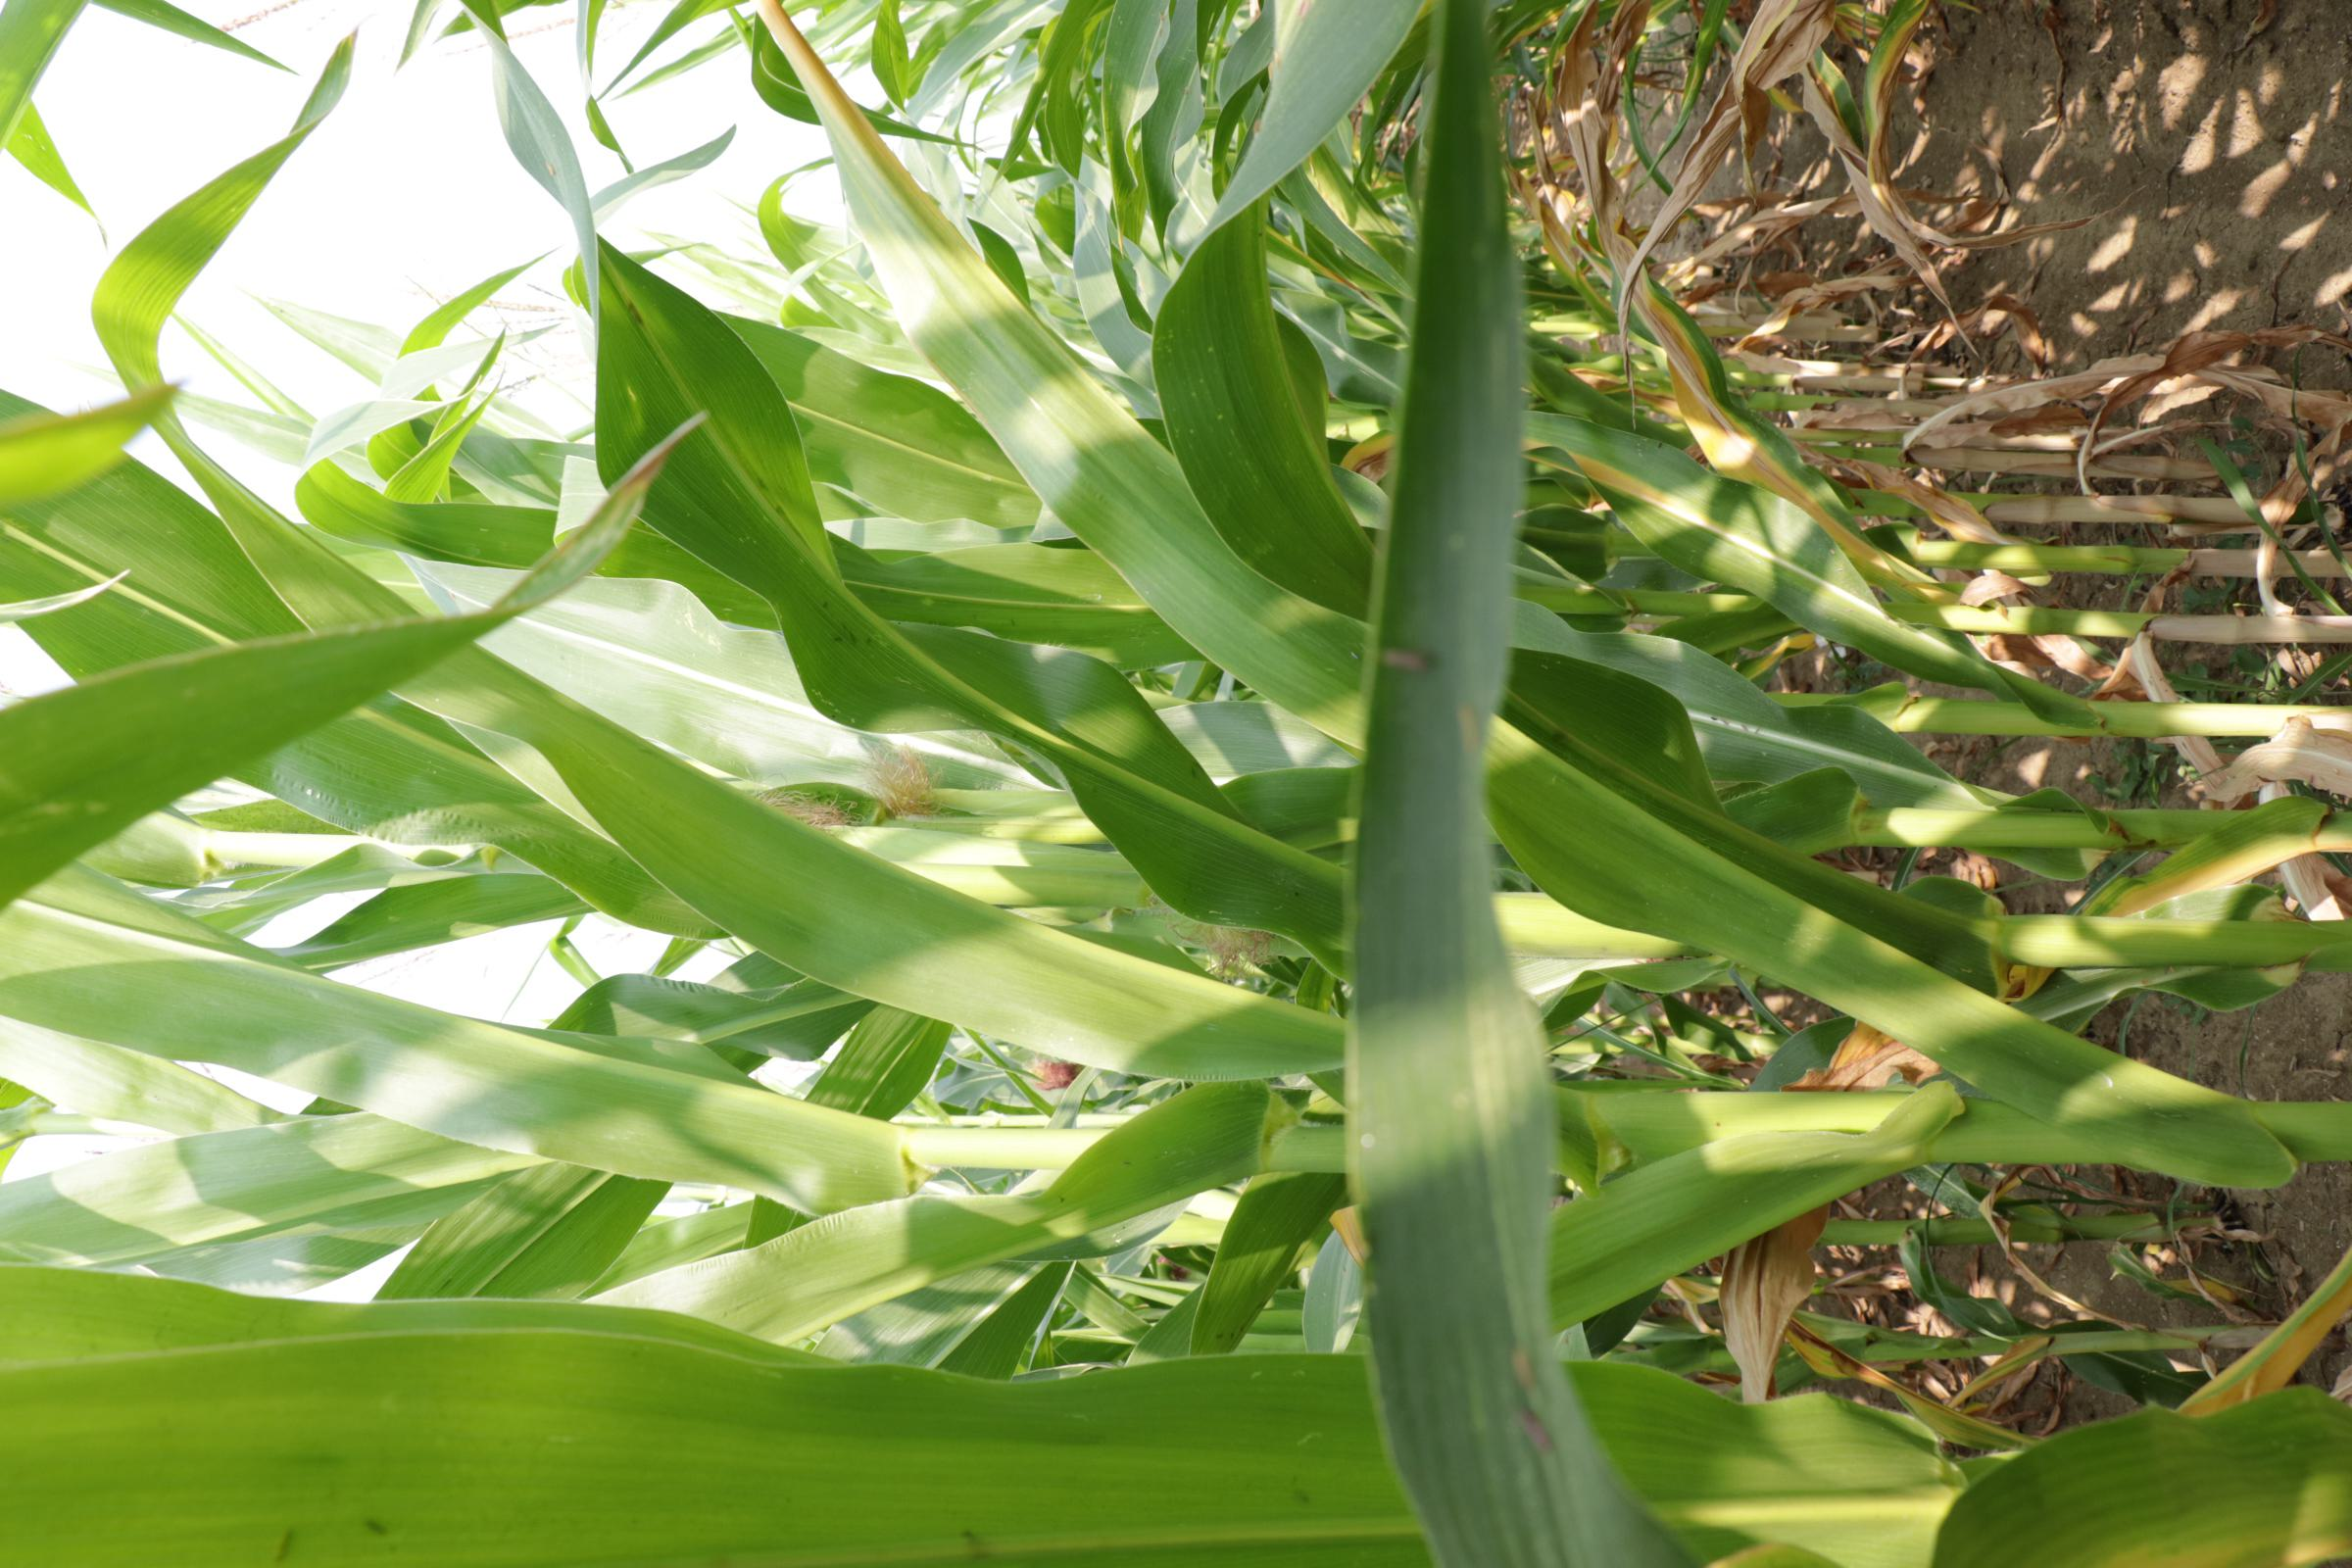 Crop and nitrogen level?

maize, reduced nitrogen fertilisation
